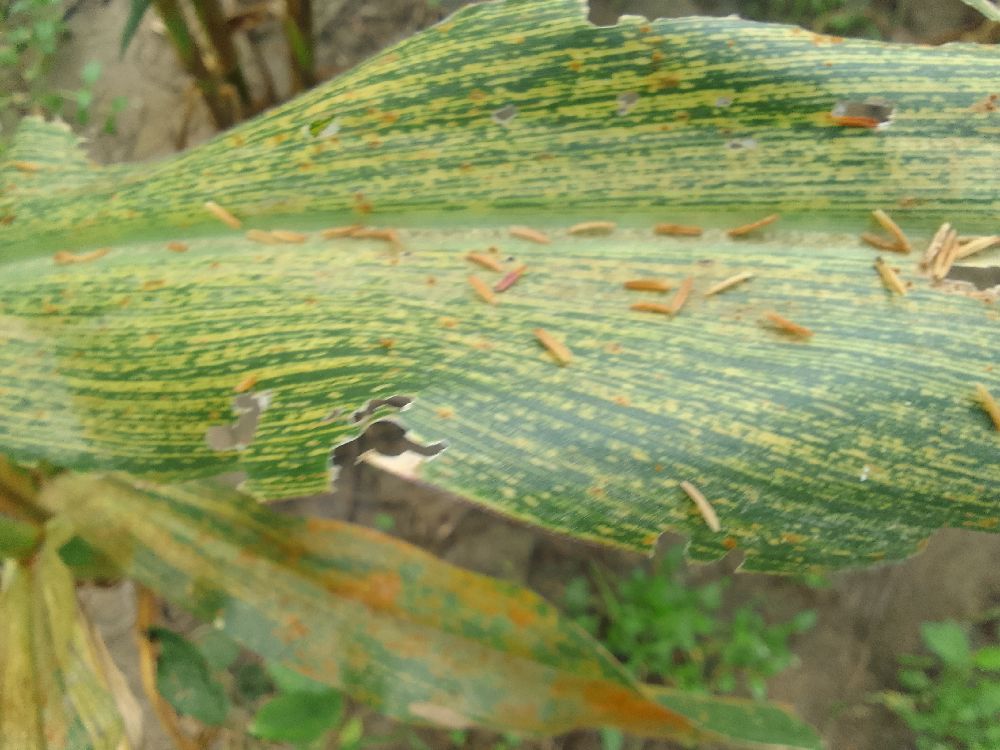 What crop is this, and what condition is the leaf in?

maize, maize streak virus
